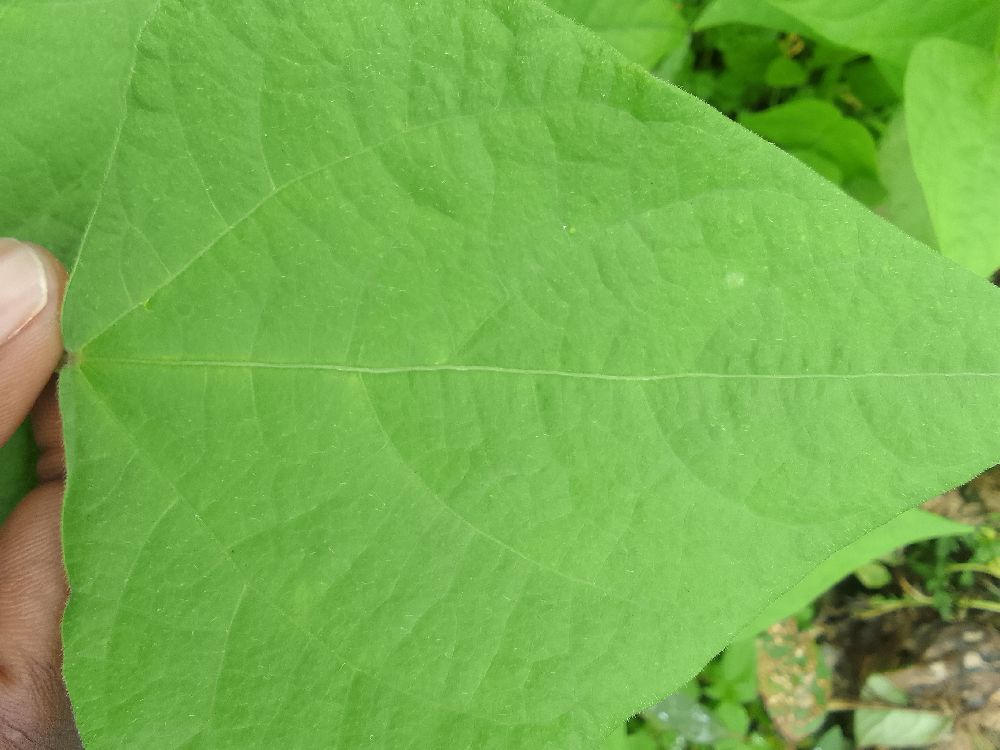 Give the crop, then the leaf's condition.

common bean, healthy
